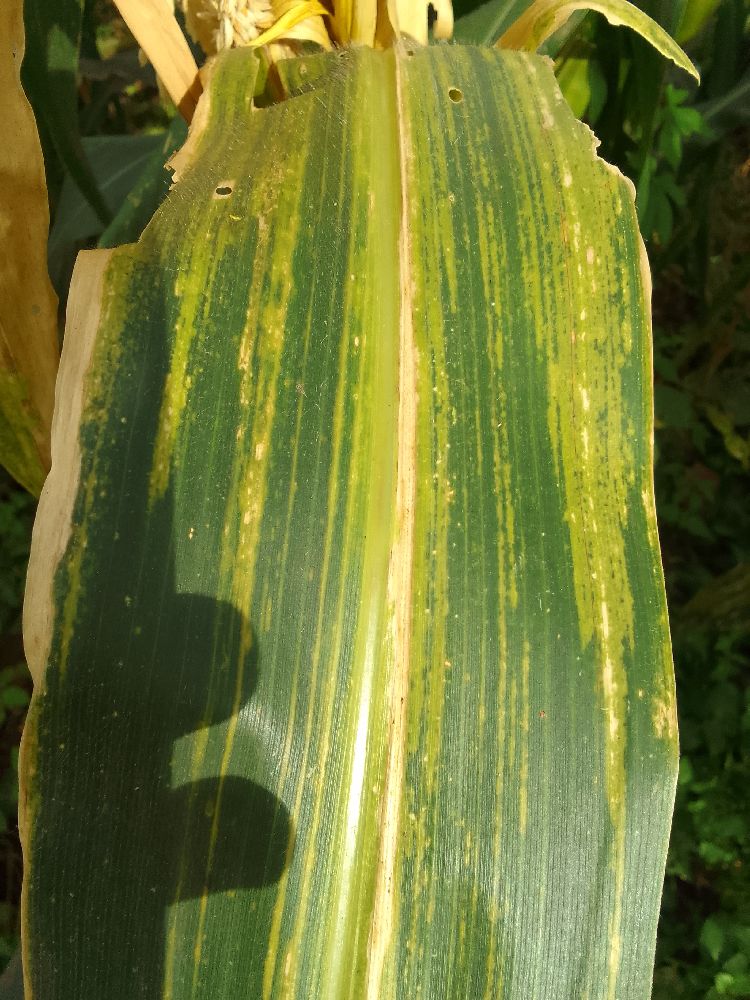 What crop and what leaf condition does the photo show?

maize, maize lethal necrosis
